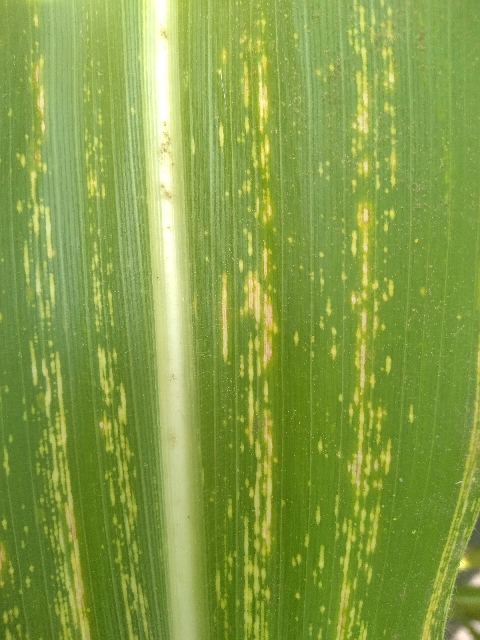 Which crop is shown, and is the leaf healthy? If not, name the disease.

maize, maize streak virus
